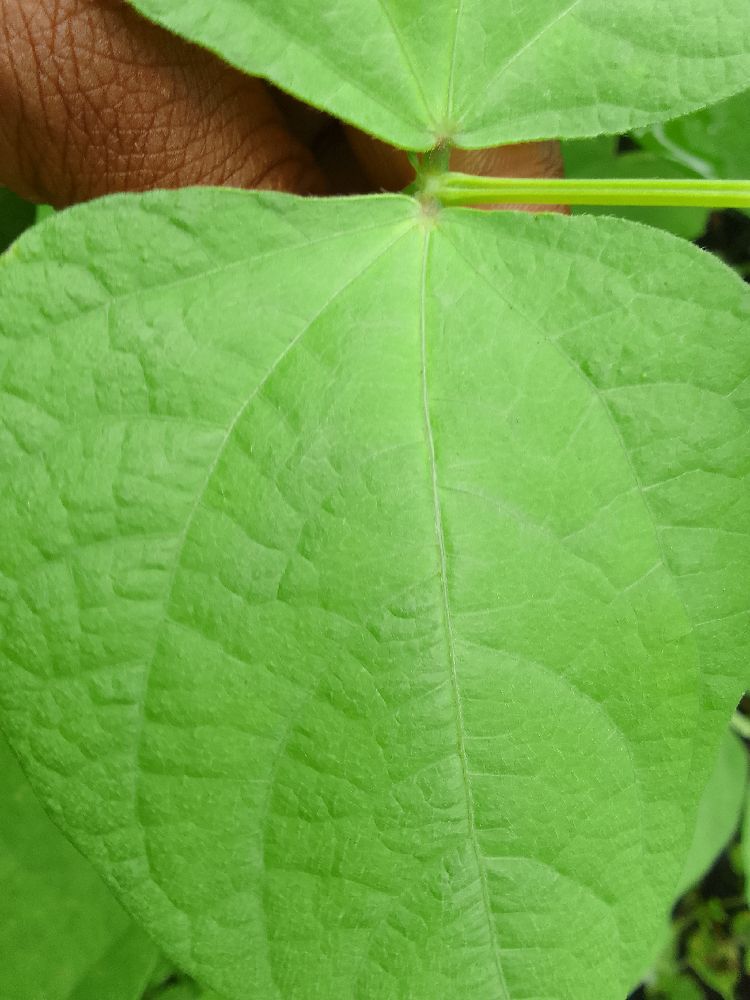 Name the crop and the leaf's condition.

common bean, healthy
